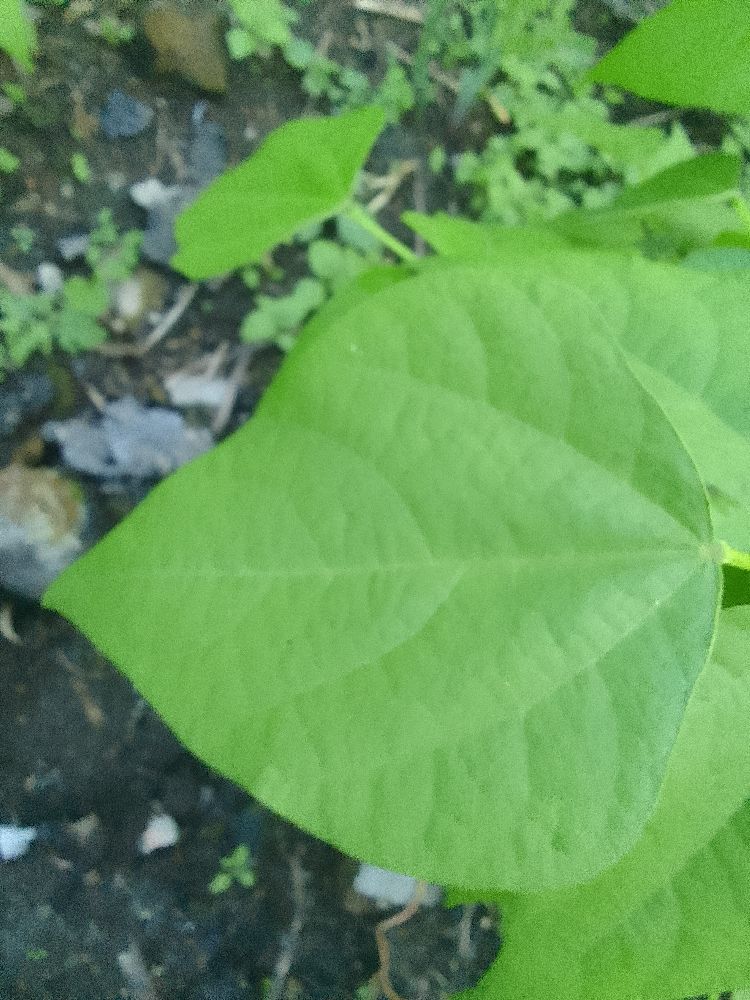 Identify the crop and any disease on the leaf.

common bean, healthy
